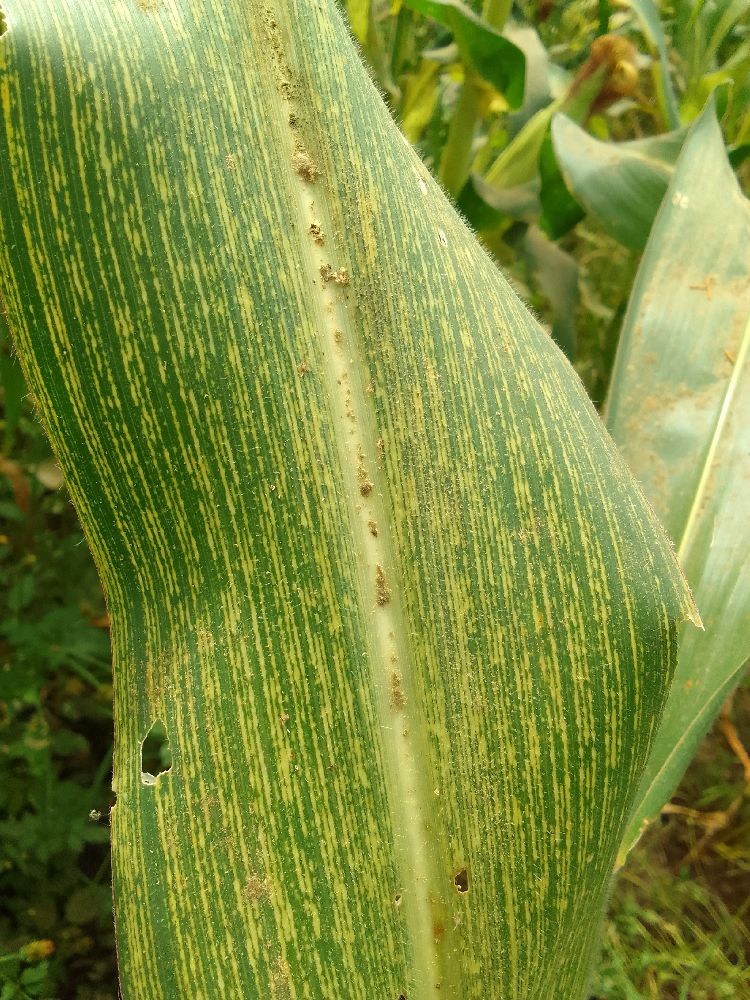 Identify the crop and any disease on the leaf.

maize, maize streak virus
